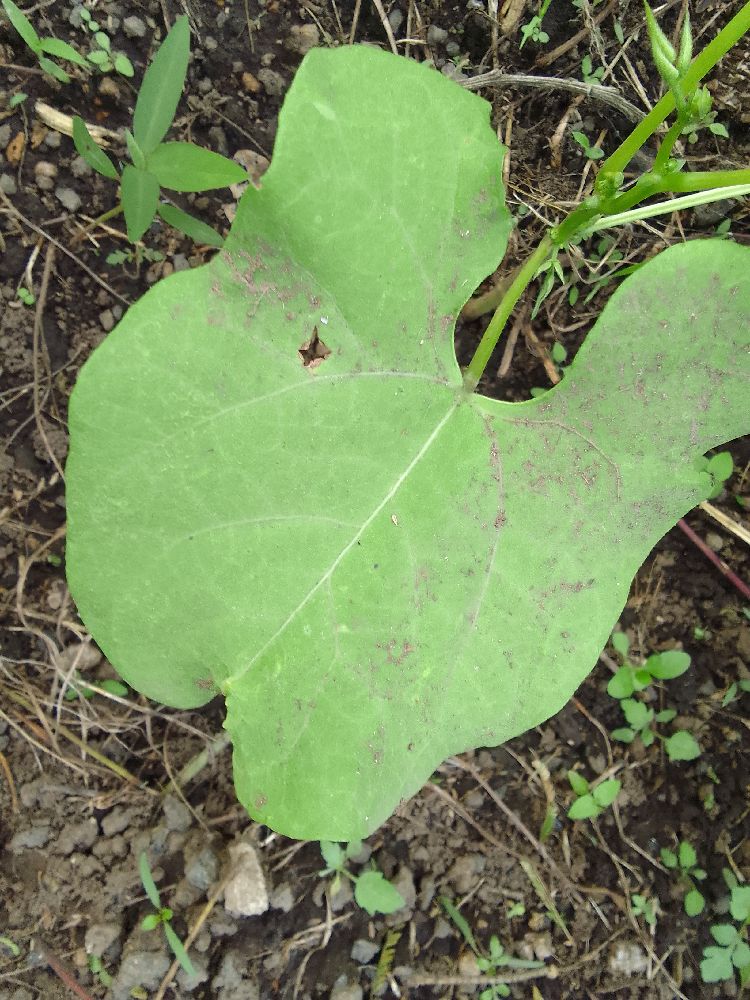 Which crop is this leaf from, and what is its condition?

common bean, healthy
